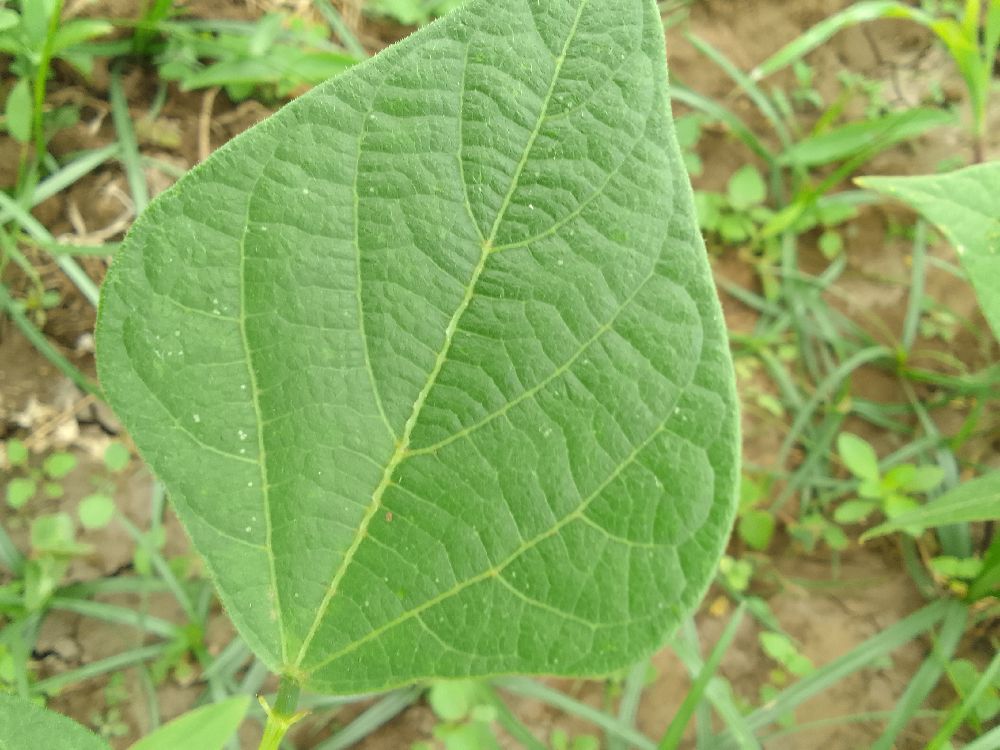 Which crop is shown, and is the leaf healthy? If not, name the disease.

common bean, healthy
